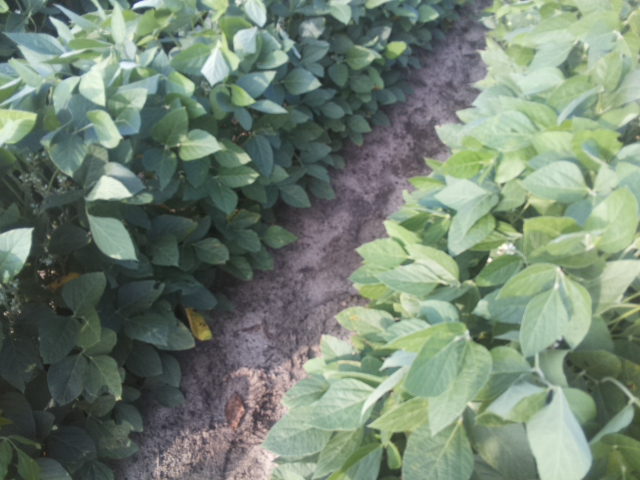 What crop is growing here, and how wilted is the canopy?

soybean, leaflets folding inward at secondary pulvinus with no turgor loss in leaflets or petioles
